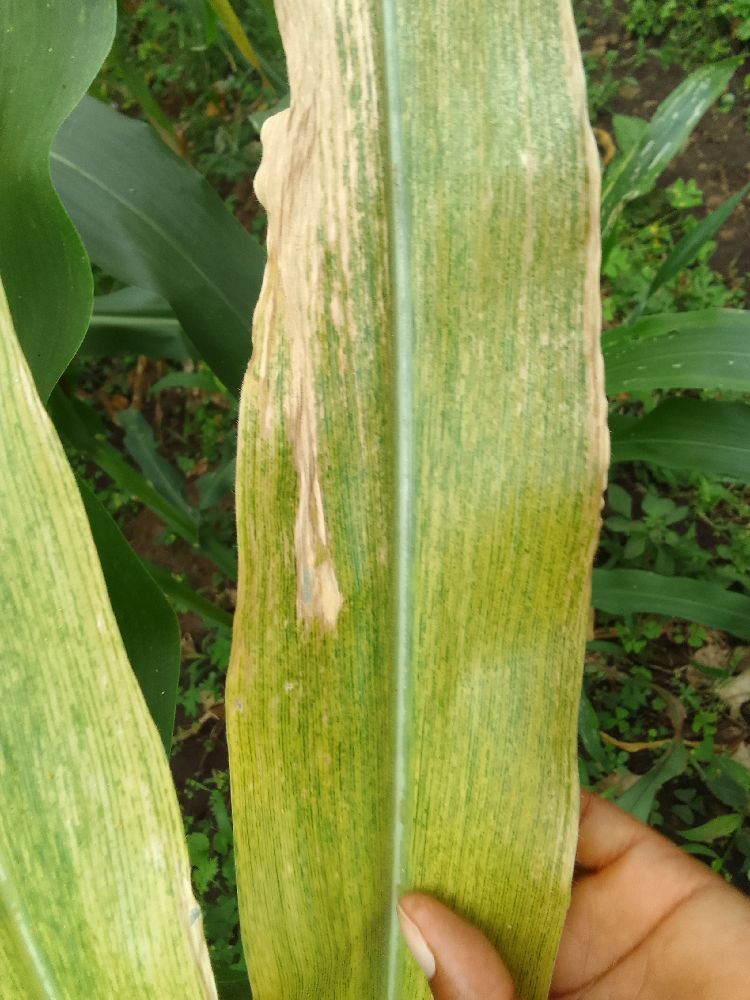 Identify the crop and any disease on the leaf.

maize, maize lethal necrosis
